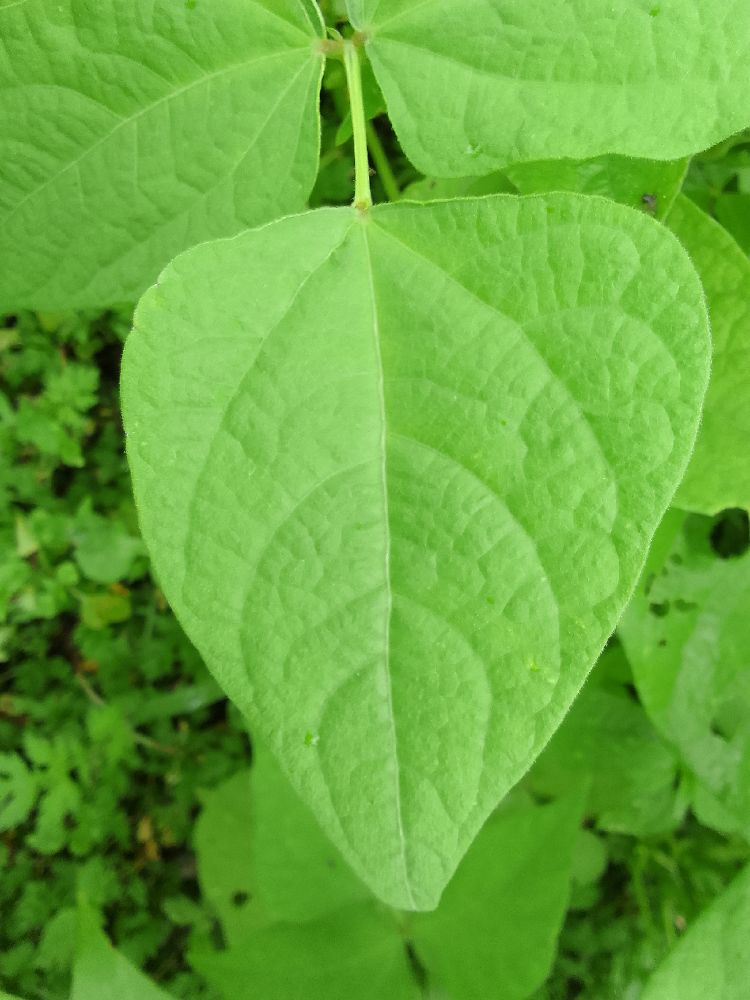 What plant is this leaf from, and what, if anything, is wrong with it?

common bean, healthy
